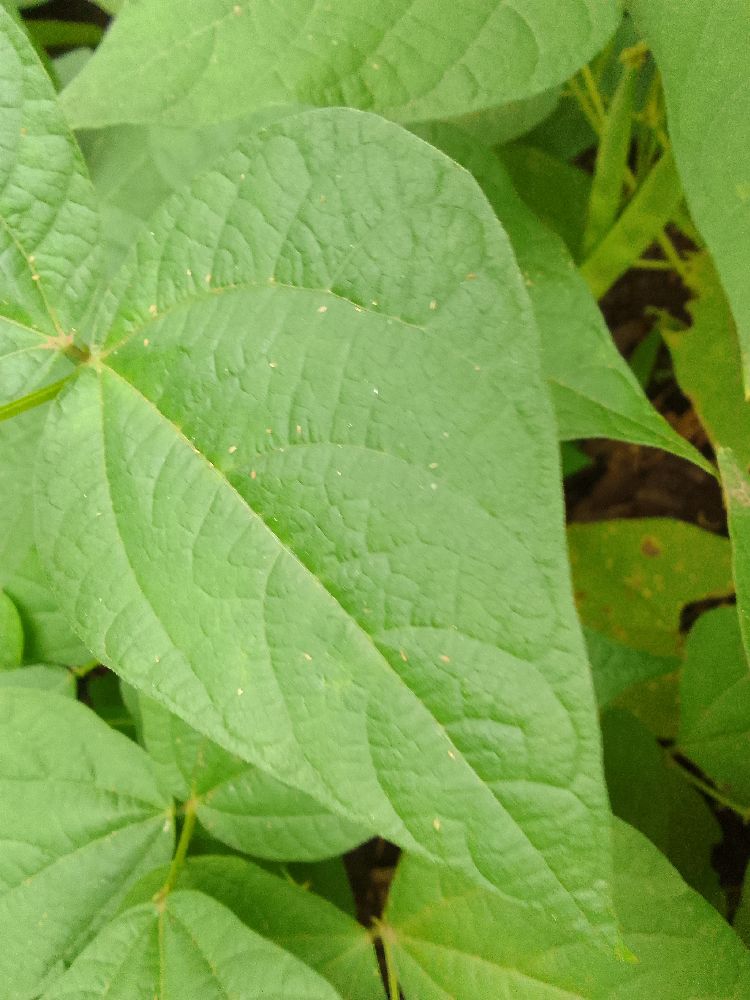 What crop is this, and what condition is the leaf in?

common bean, healthy
